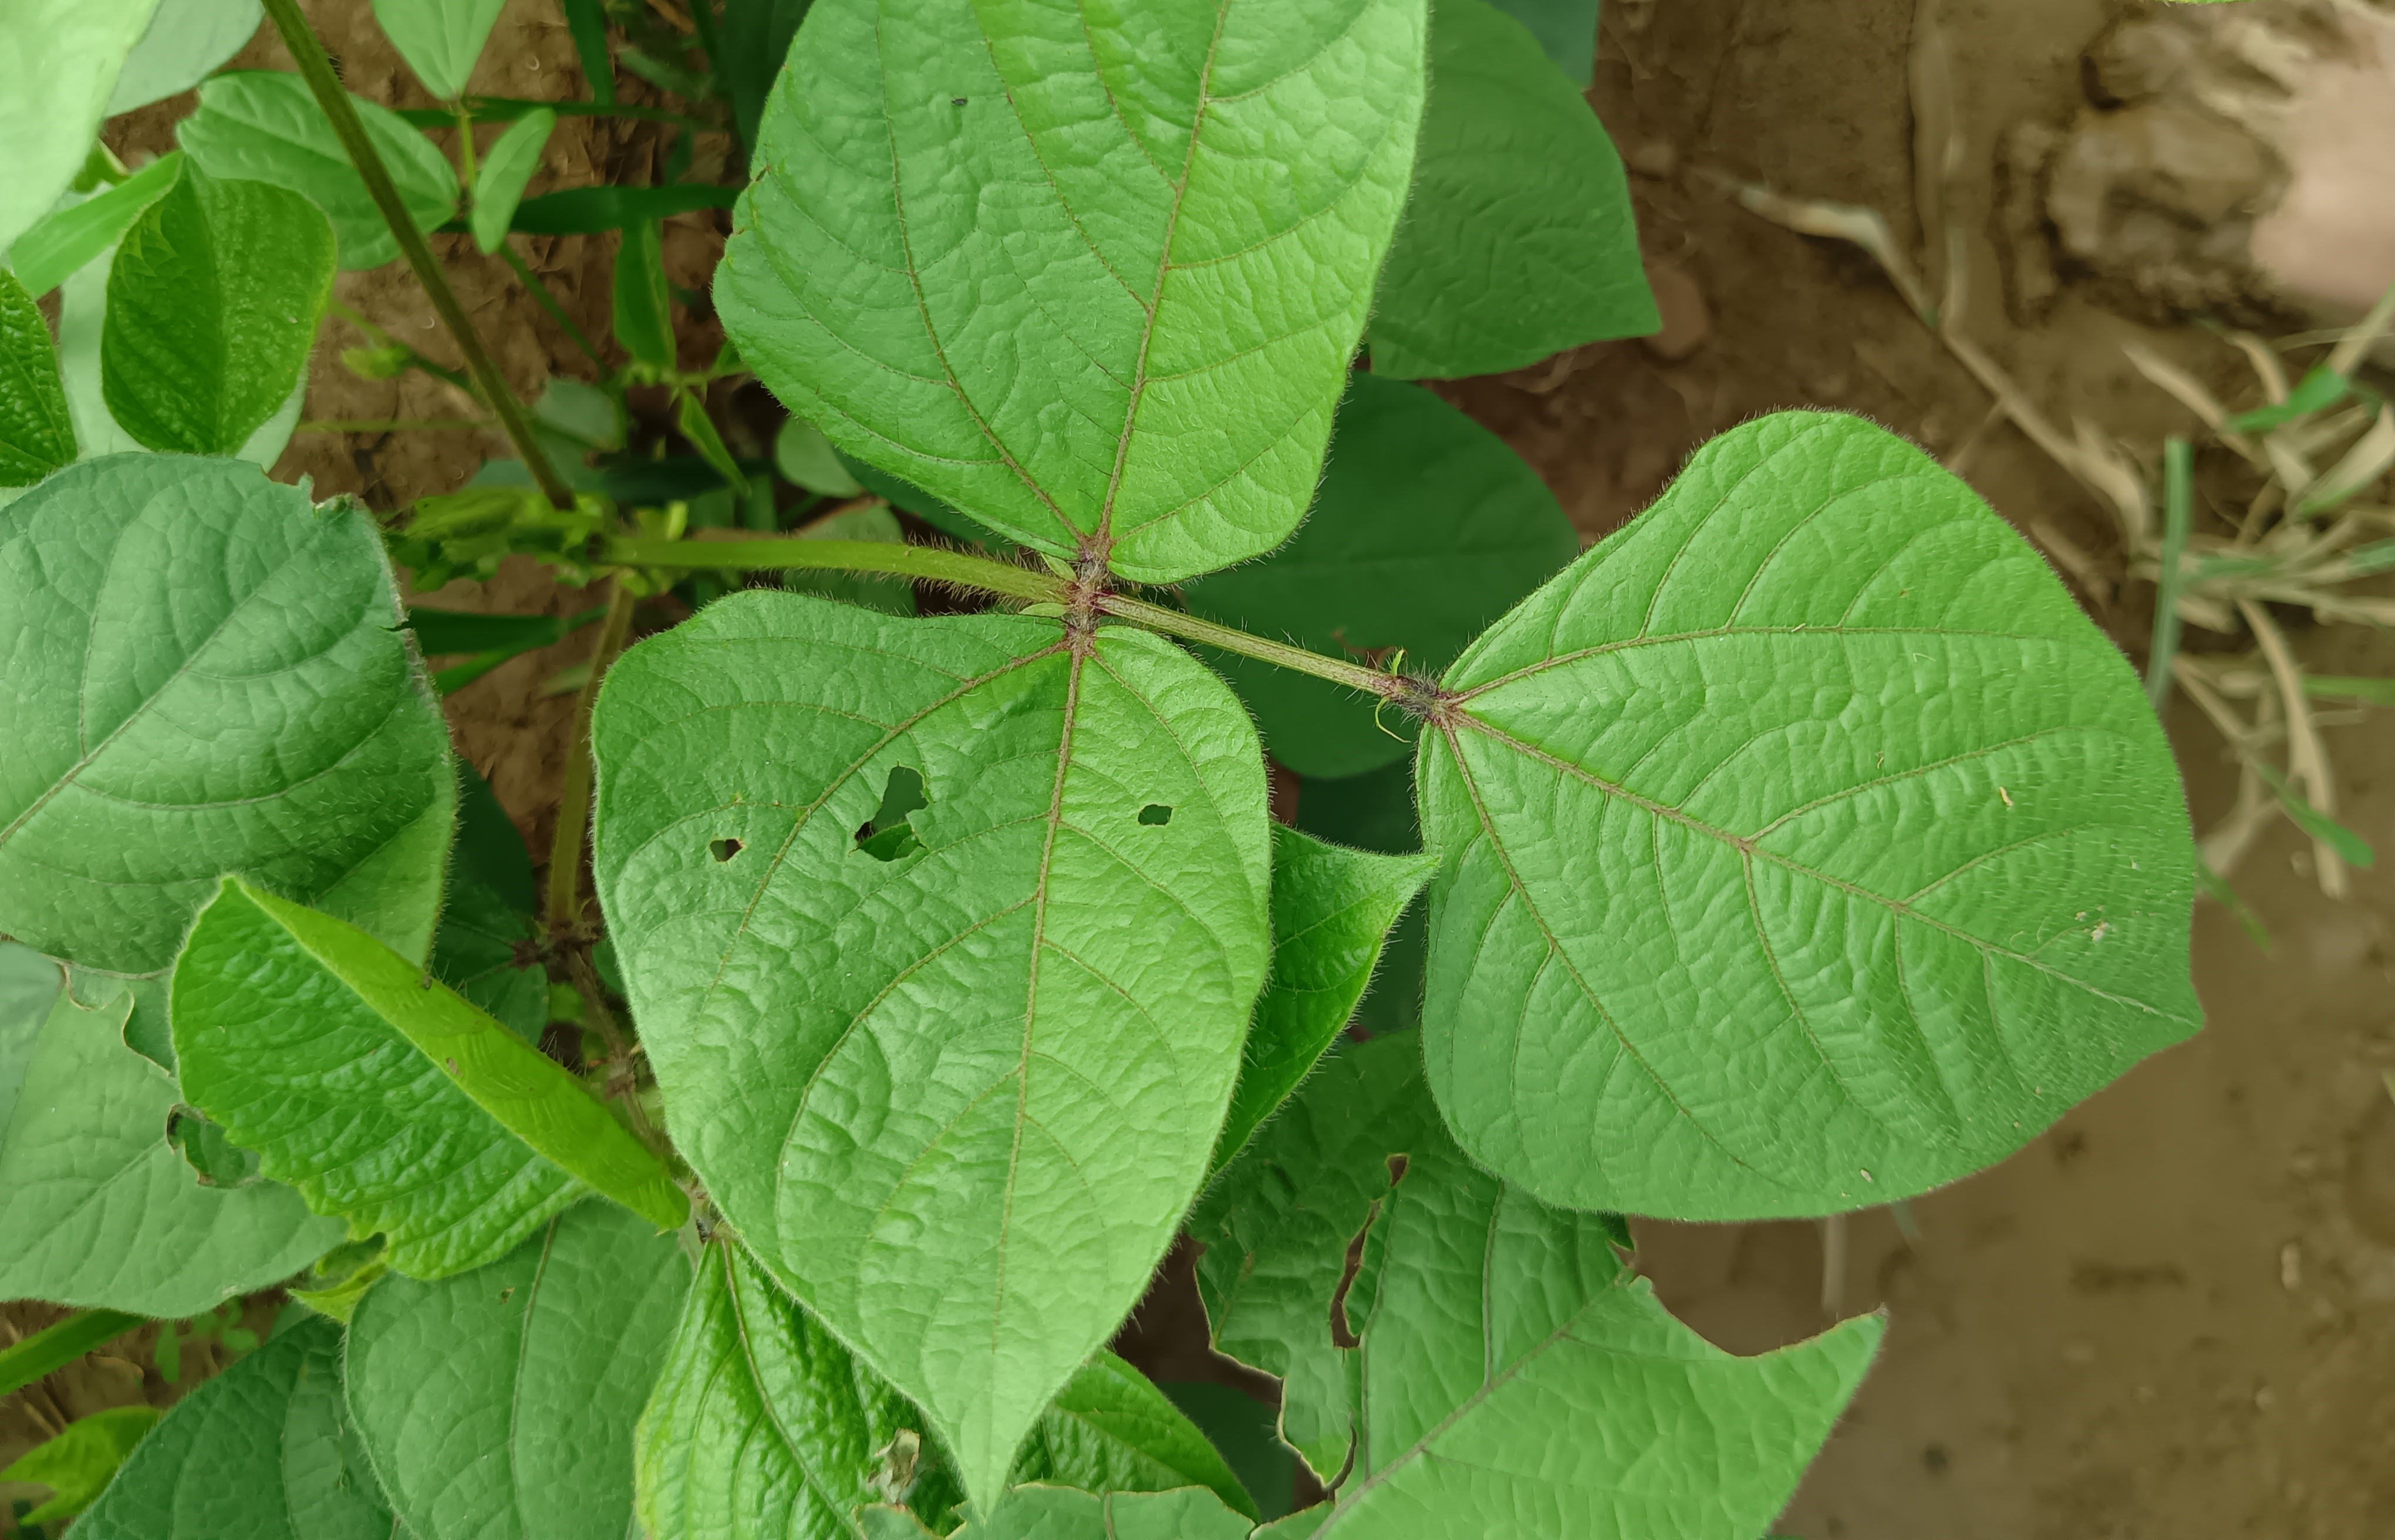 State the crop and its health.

mungbean, healthy
